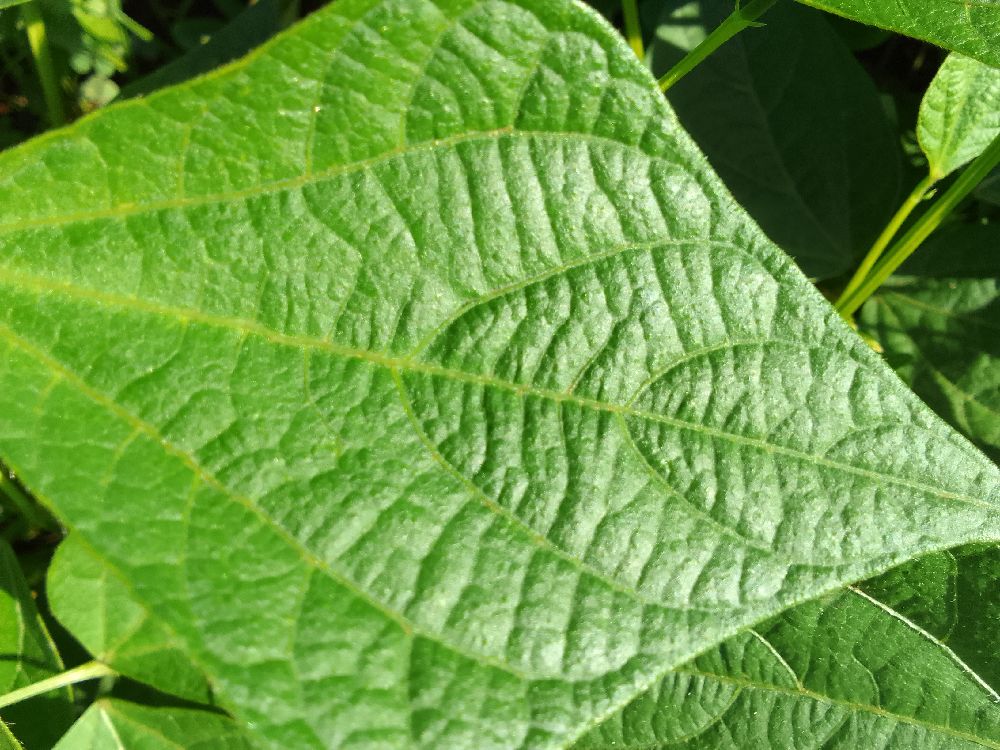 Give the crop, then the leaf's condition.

common bean, healthy
